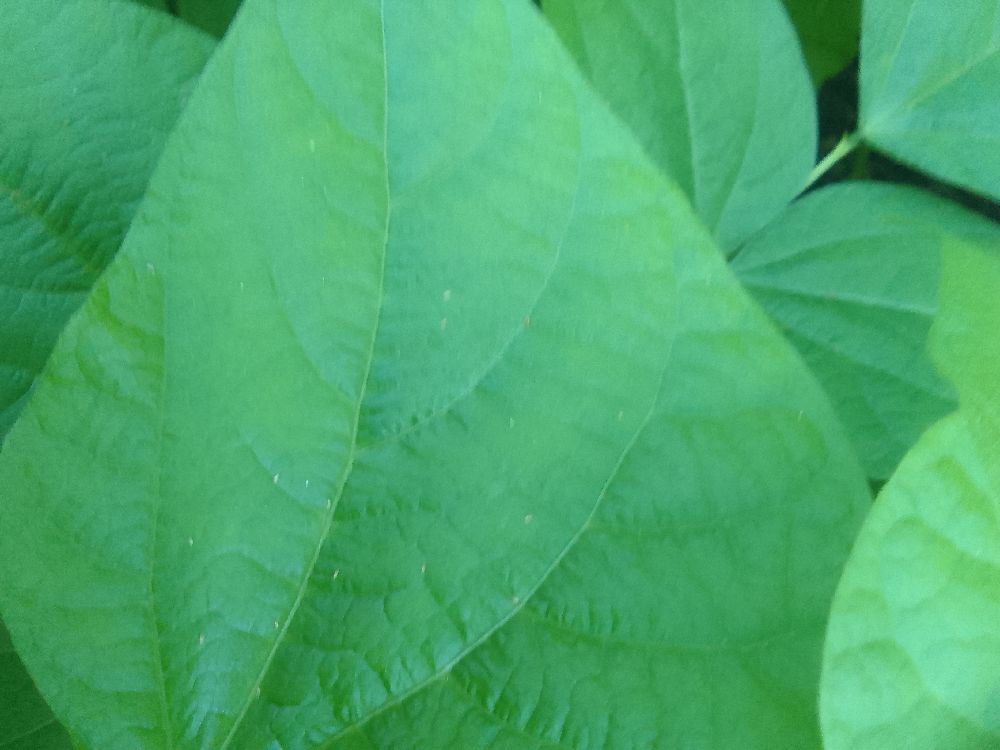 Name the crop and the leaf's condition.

common bean, healthy
